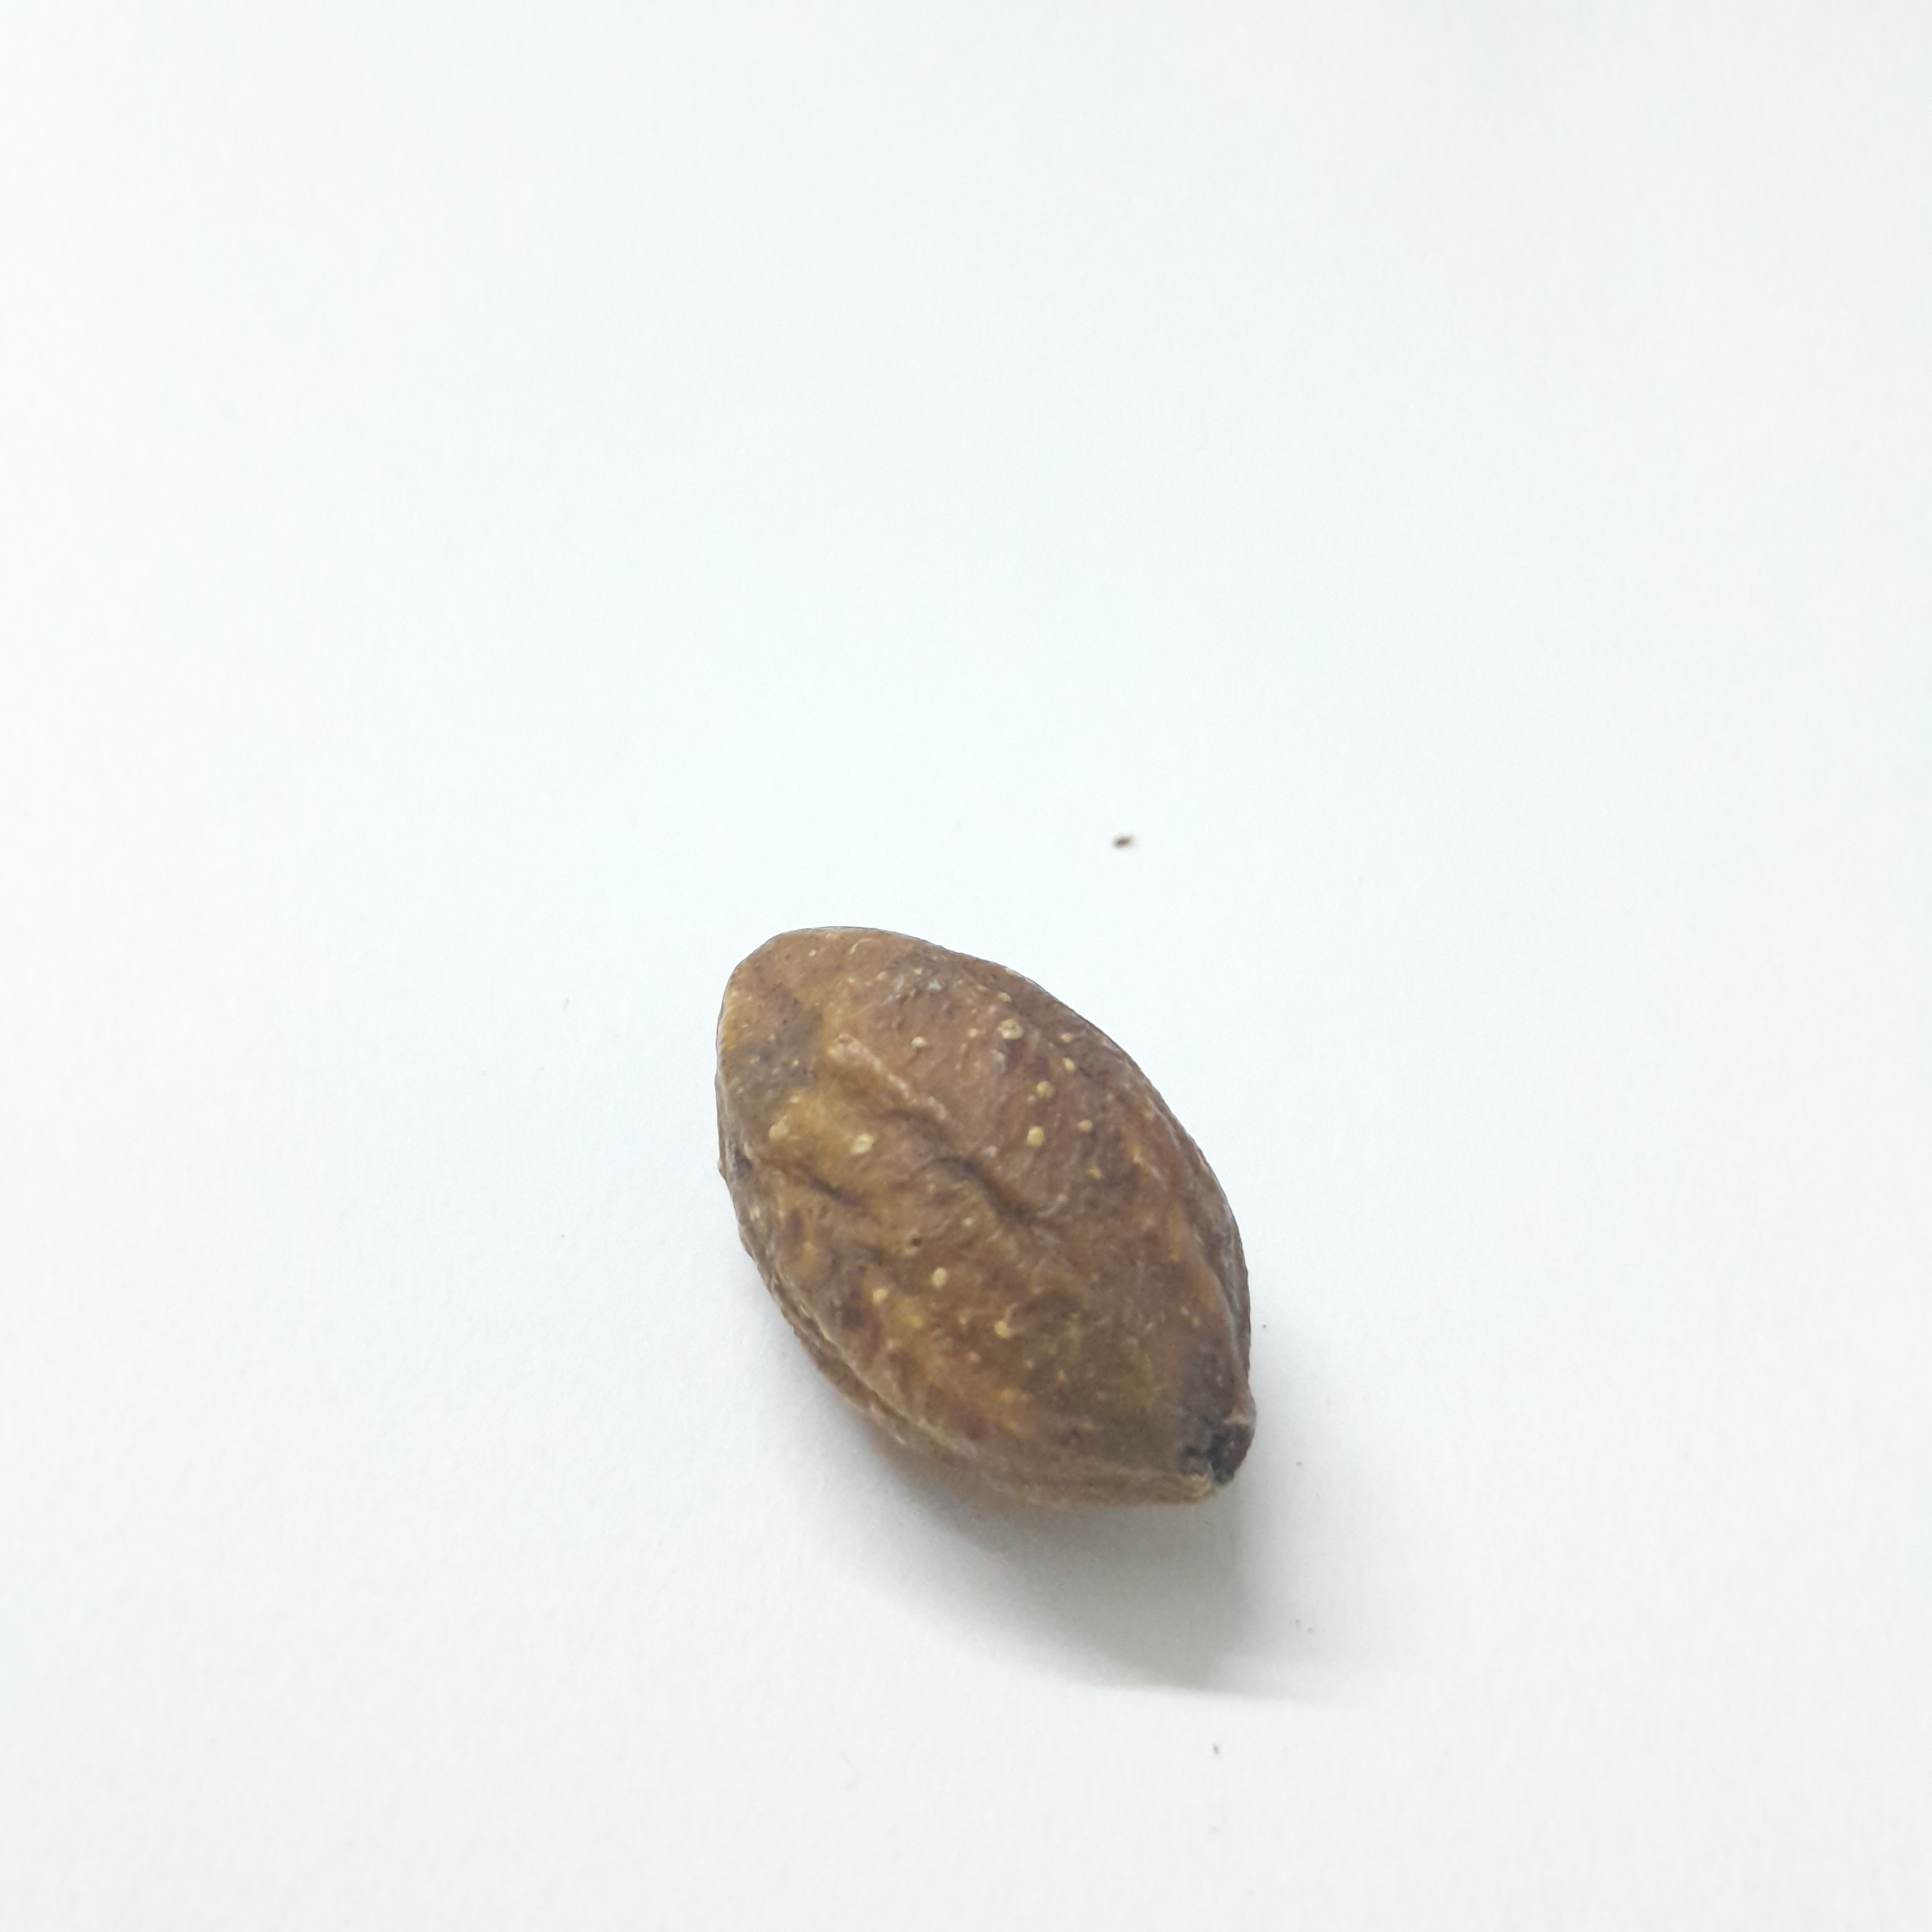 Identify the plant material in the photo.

hirdaa
